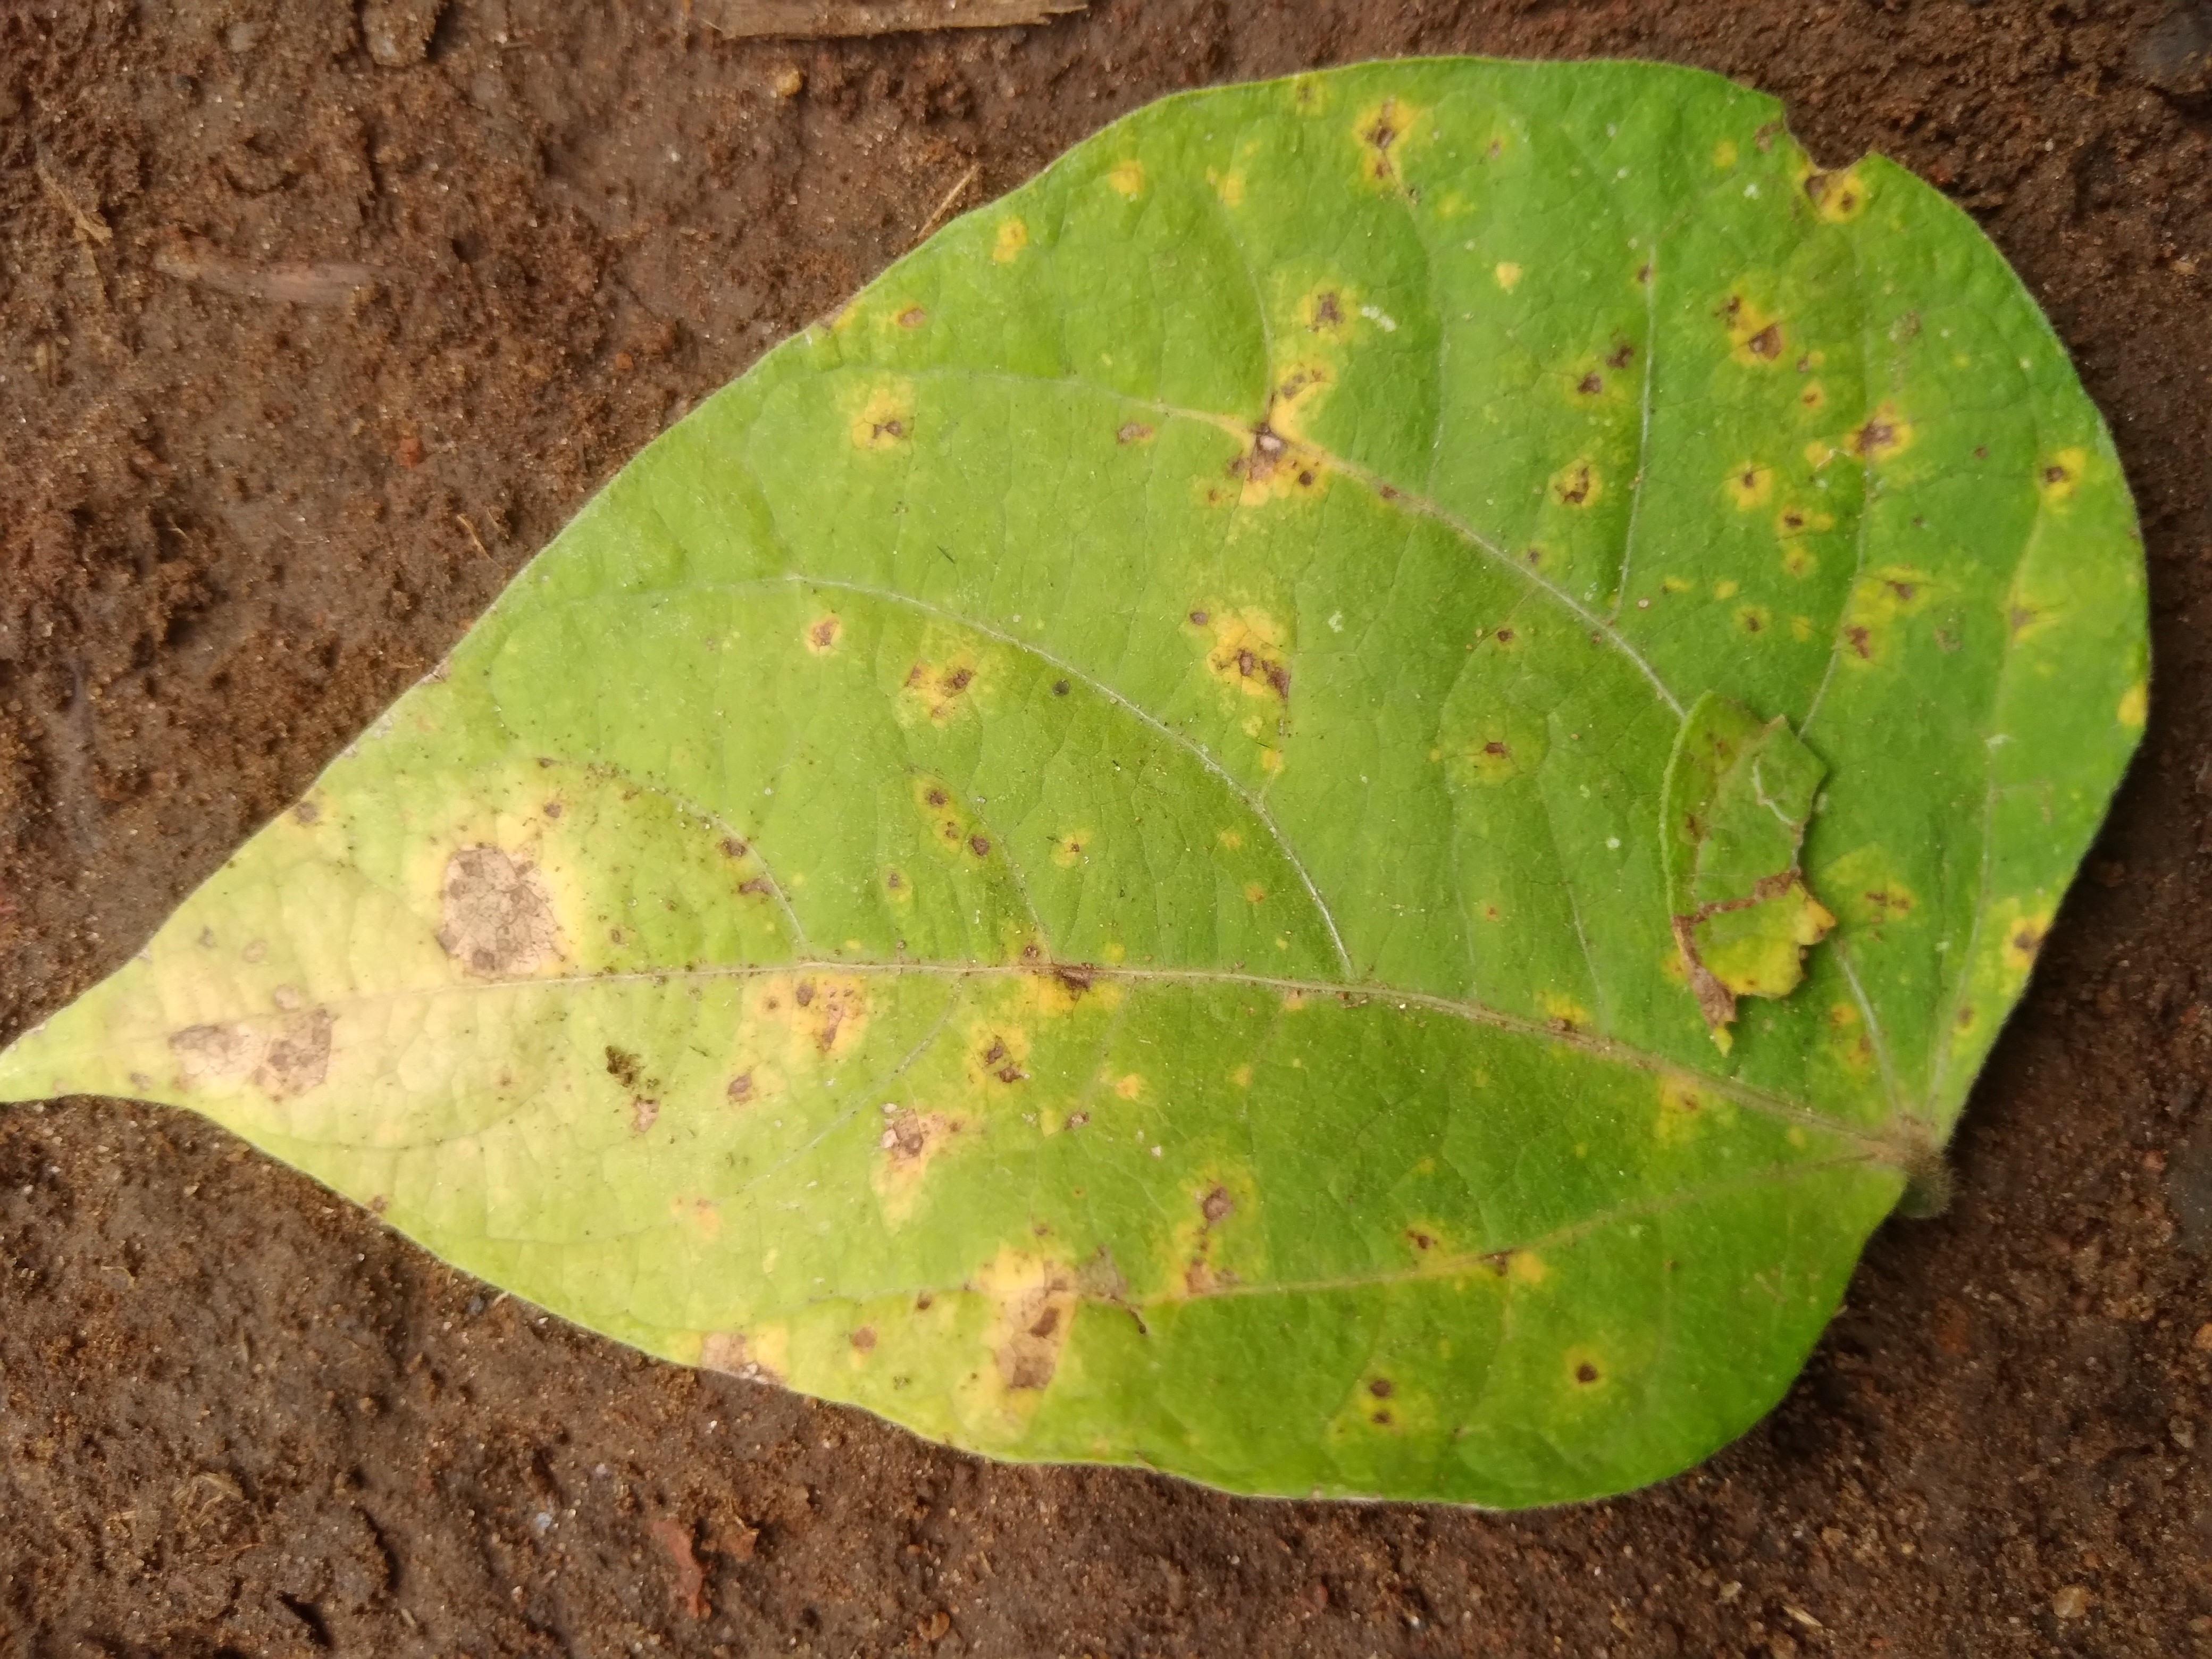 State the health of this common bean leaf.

rust
